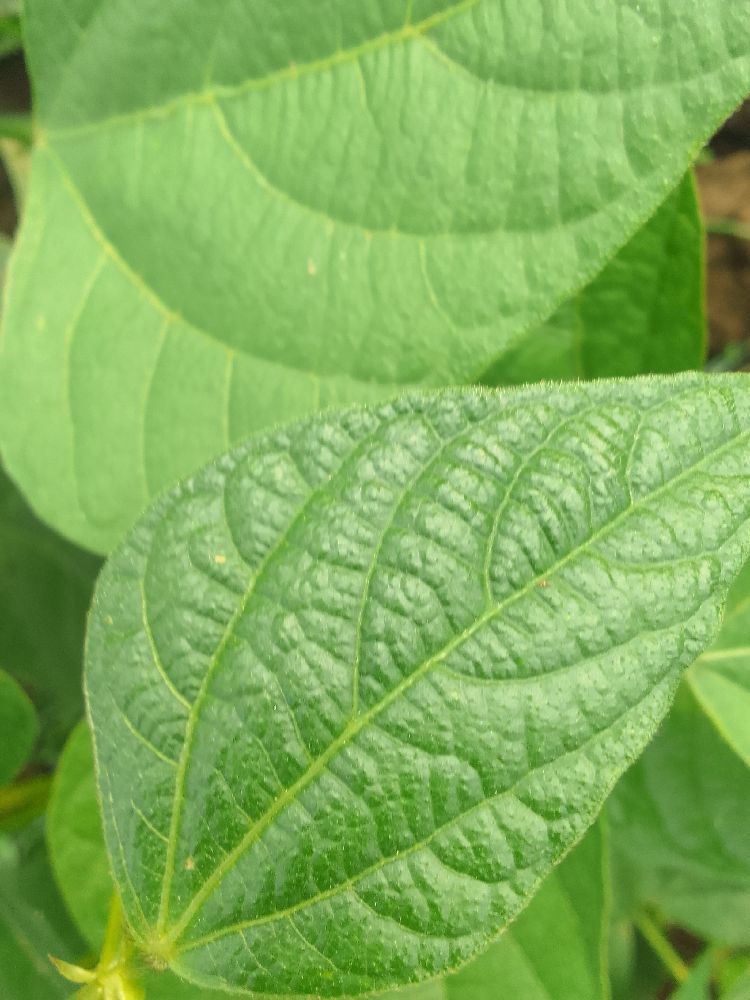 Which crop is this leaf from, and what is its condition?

common bean, healthy
